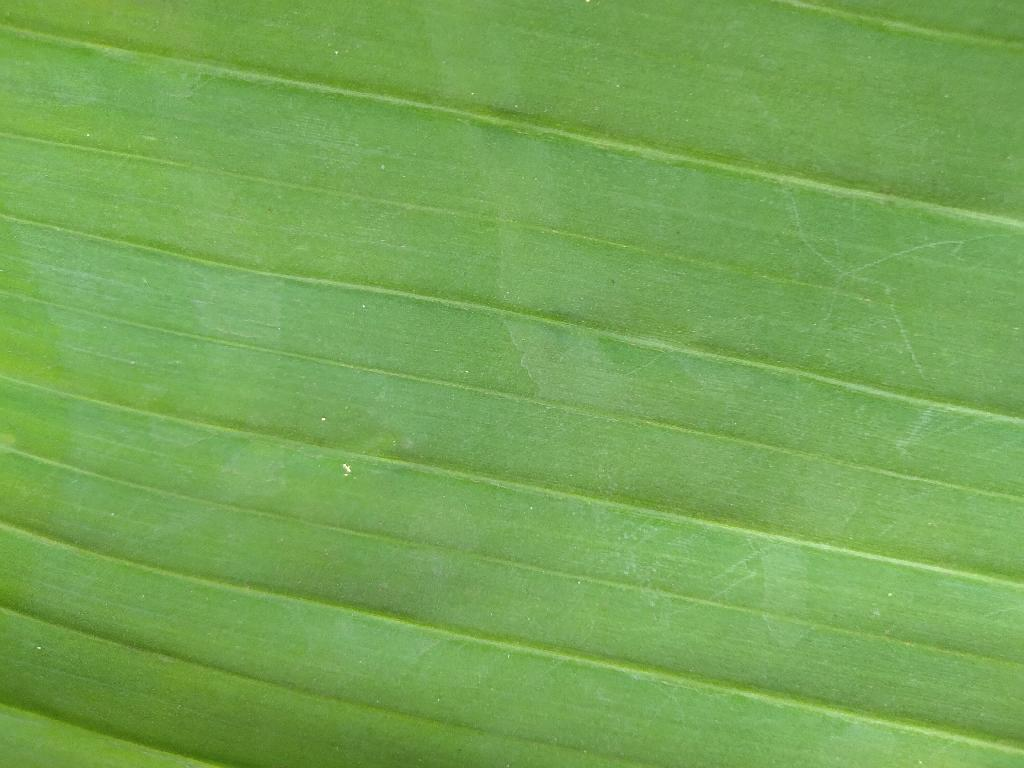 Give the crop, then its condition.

banana, healthy
